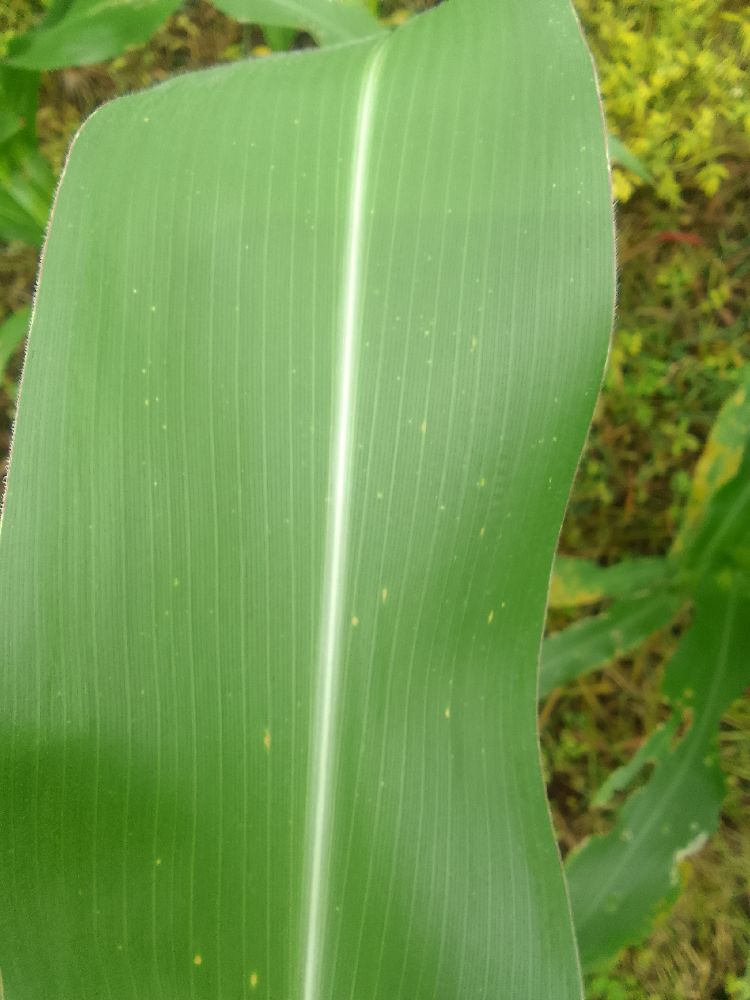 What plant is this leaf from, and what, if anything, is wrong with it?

maize, healthy
